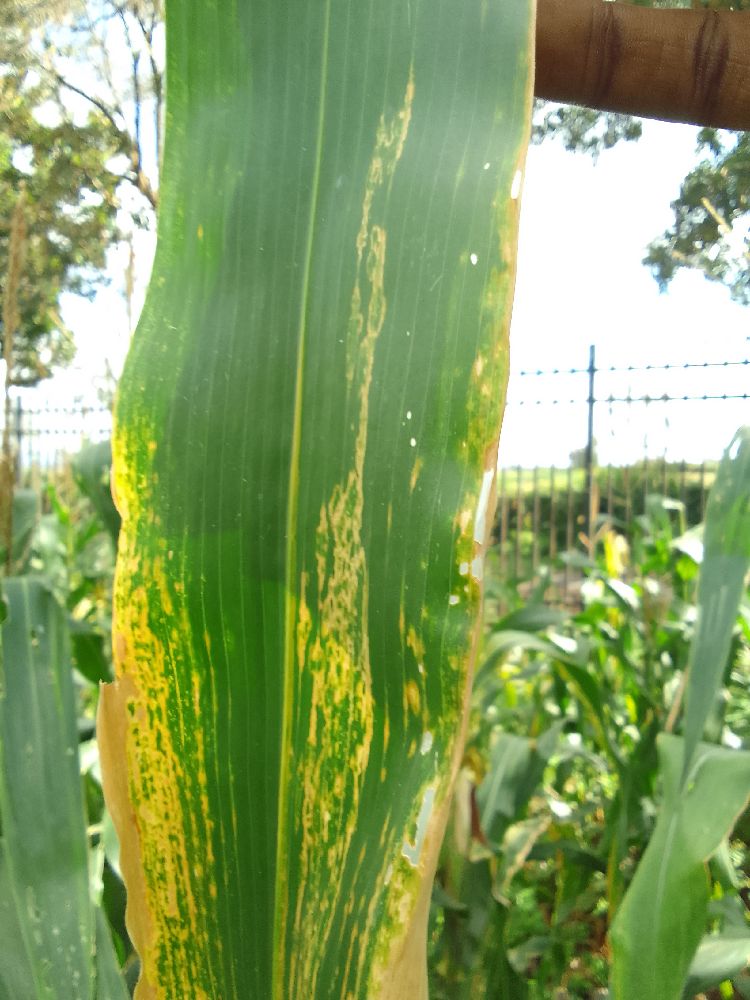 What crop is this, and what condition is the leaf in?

maize, maize lethal necrosis
